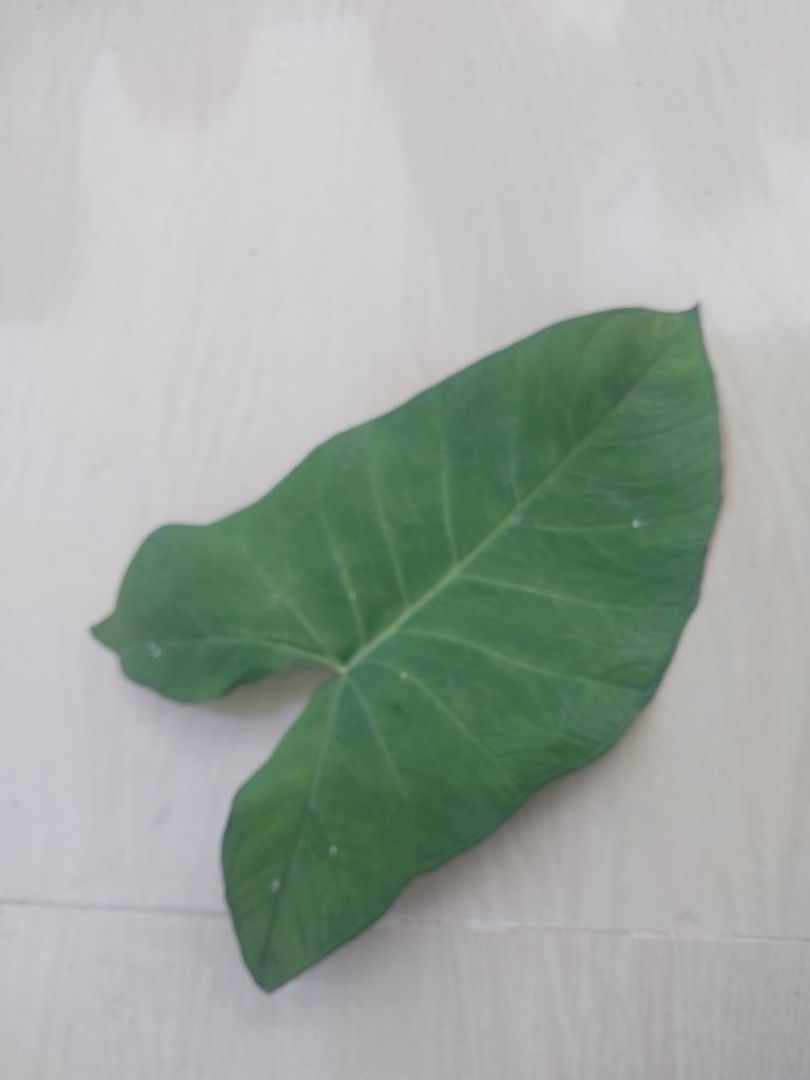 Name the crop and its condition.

taro, healthy
